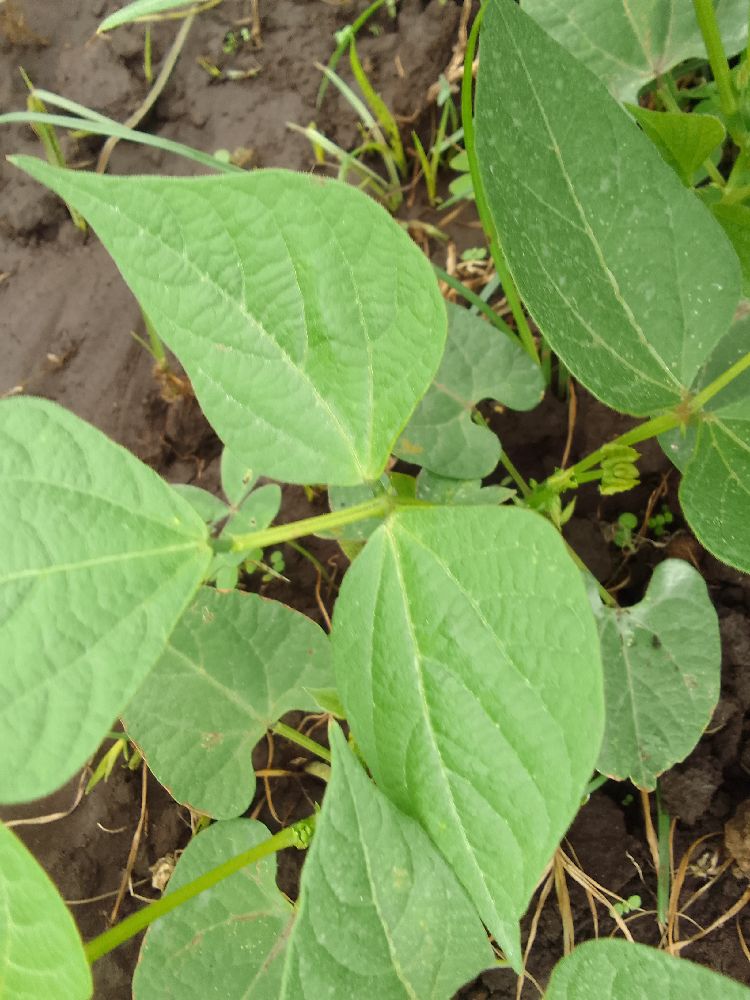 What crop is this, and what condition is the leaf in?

common bean, healthy
